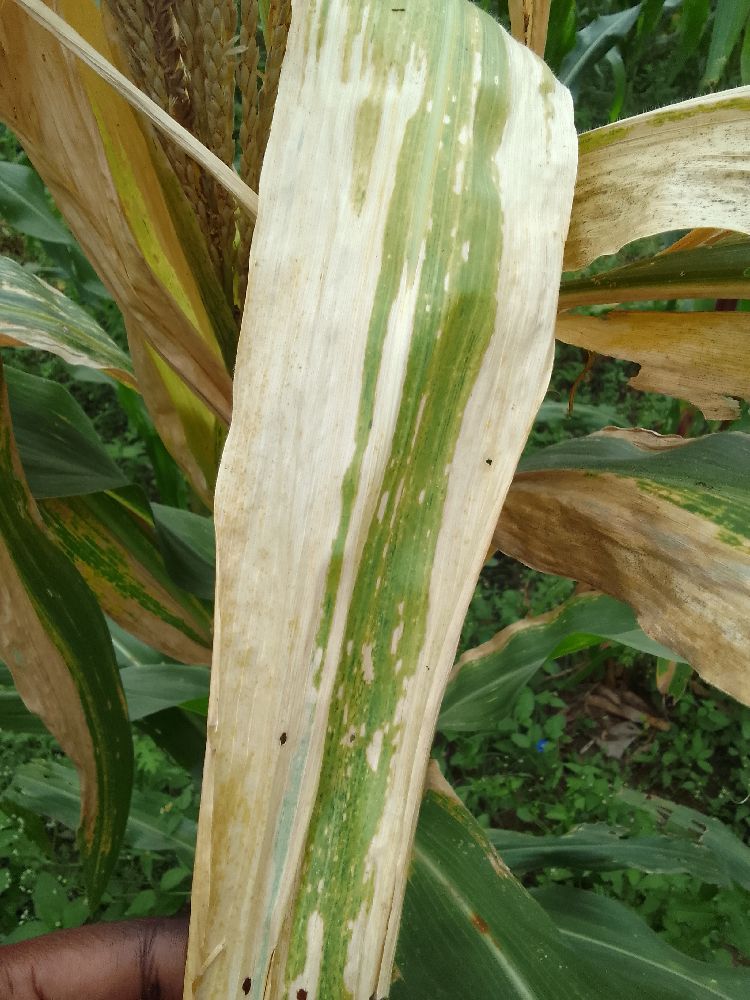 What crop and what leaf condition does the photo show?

maize, maize lethal necrosis
